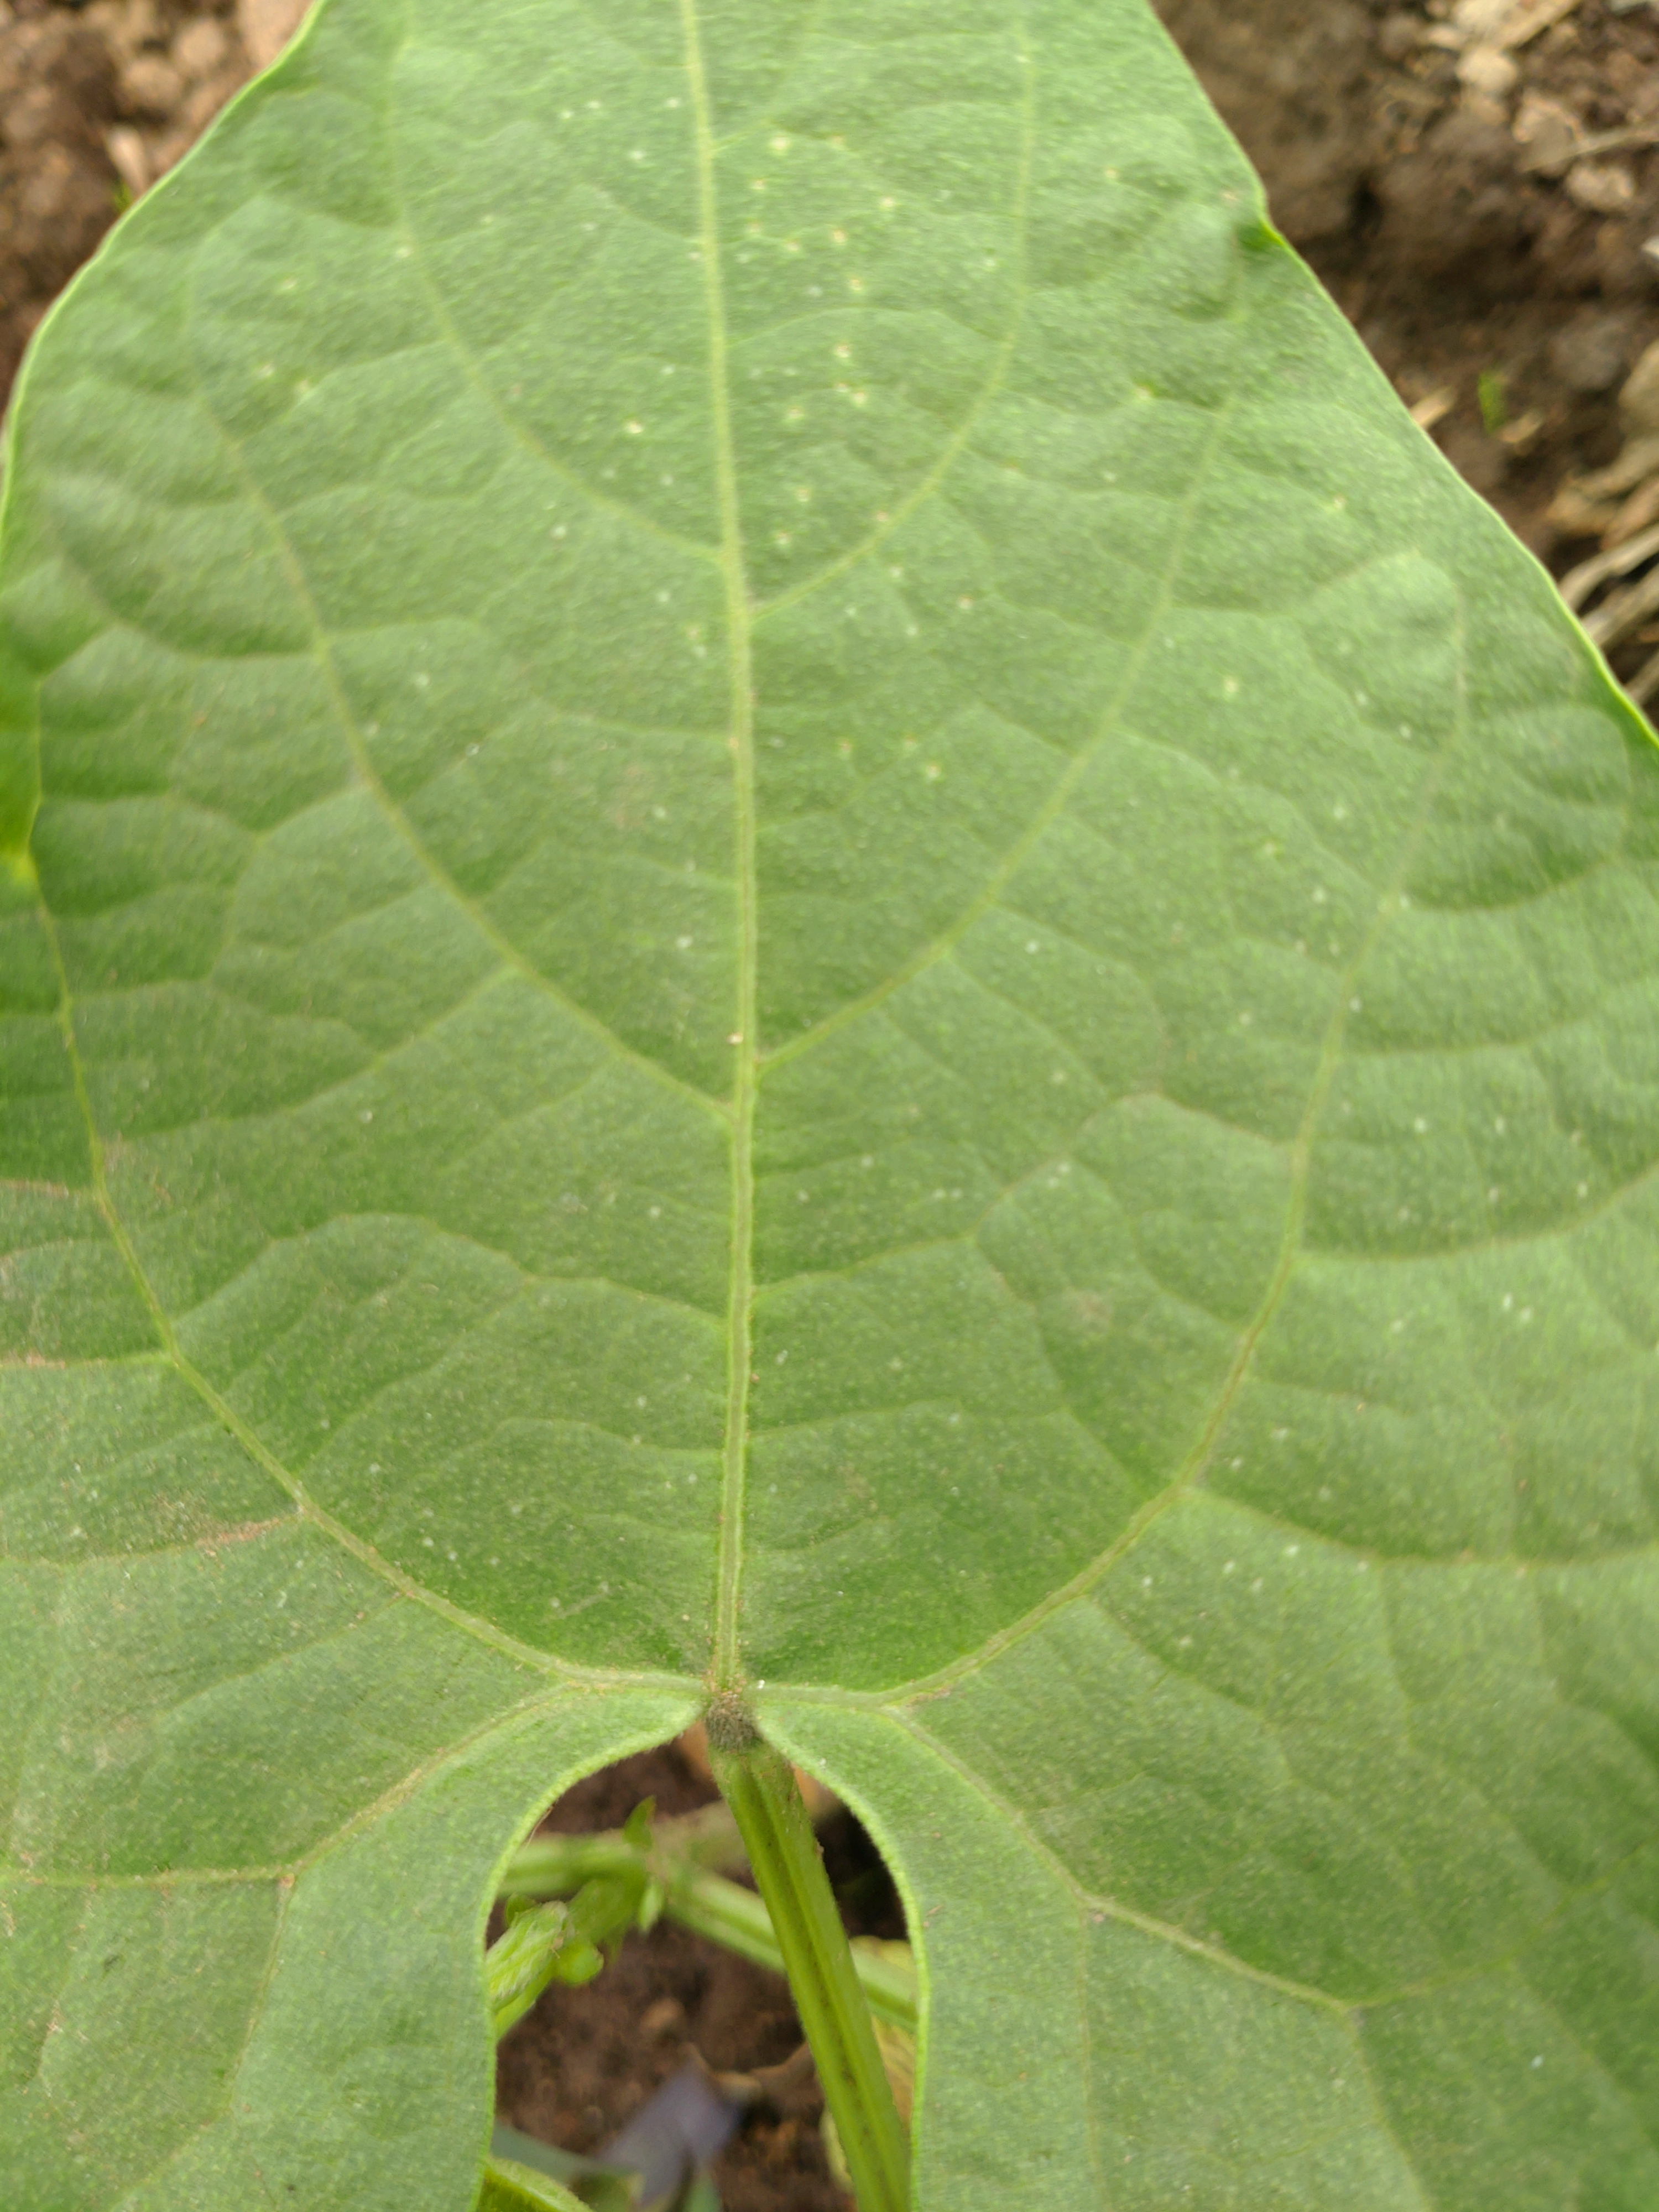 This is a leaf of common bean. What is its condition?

healthy
